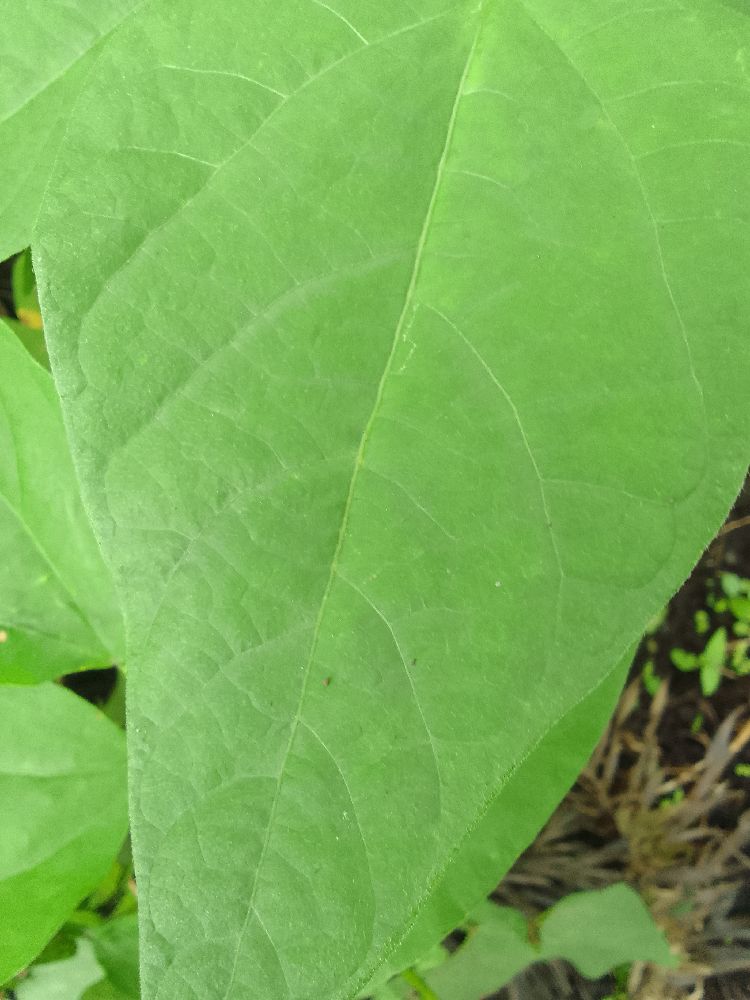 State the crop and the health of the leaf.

common bean, healthy
